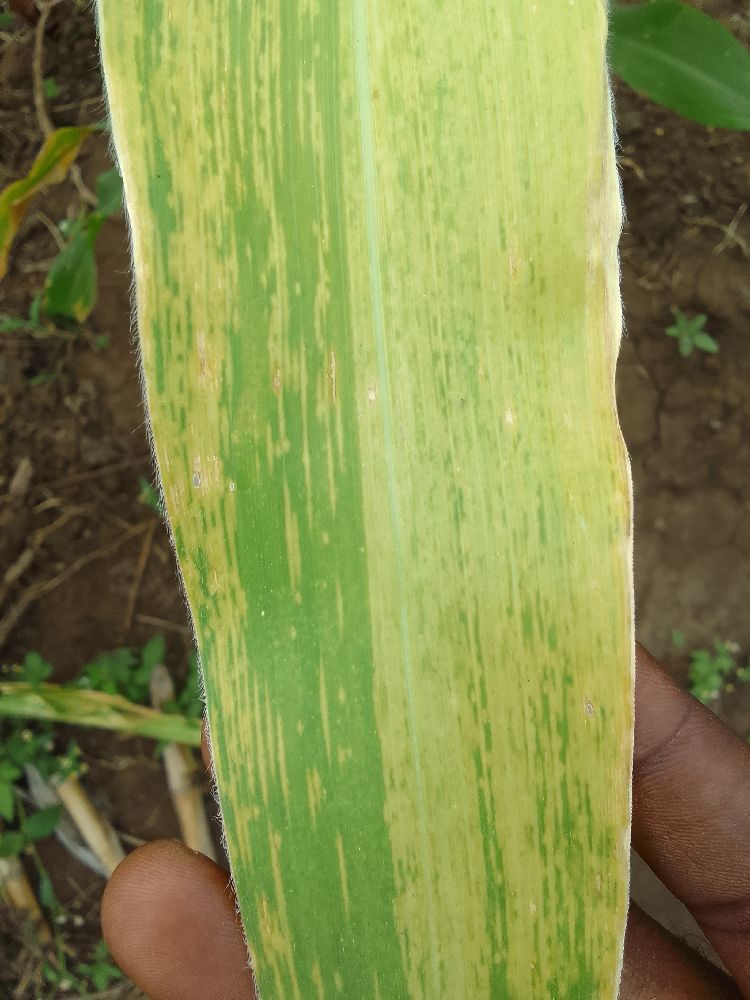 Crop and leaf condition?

maize, maize lethal necrosis
